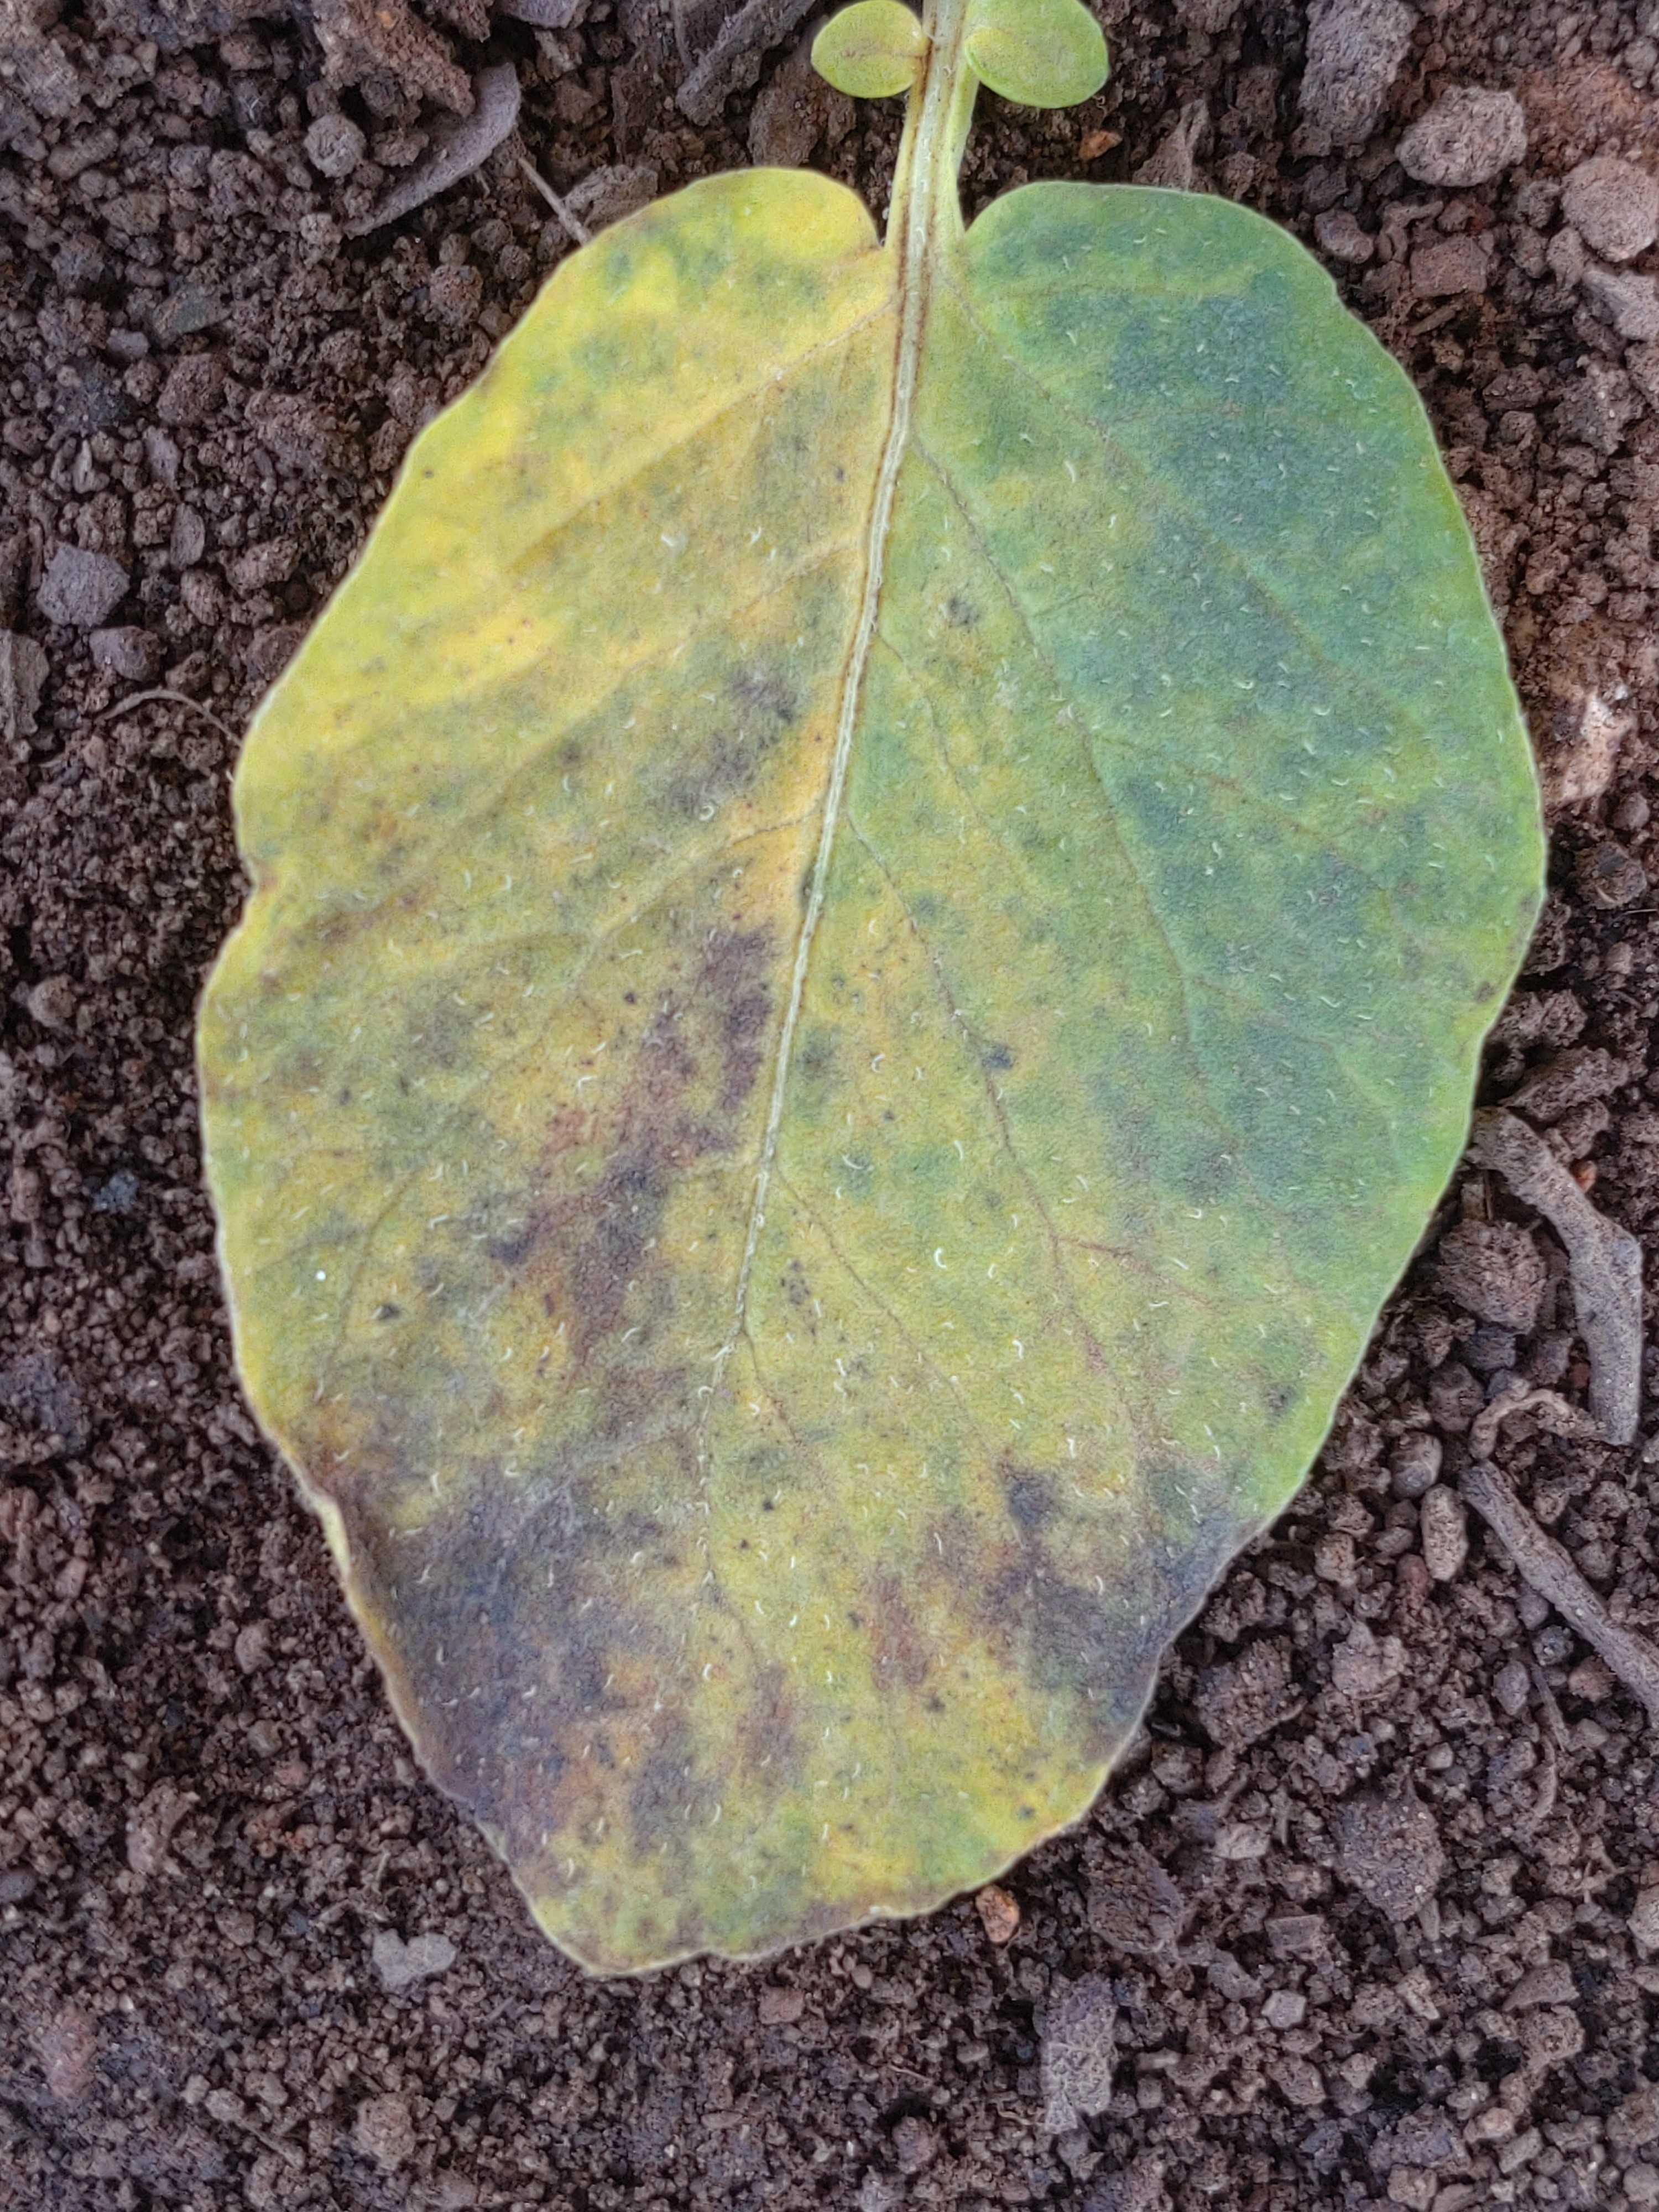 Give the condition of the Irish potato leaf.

late blight
